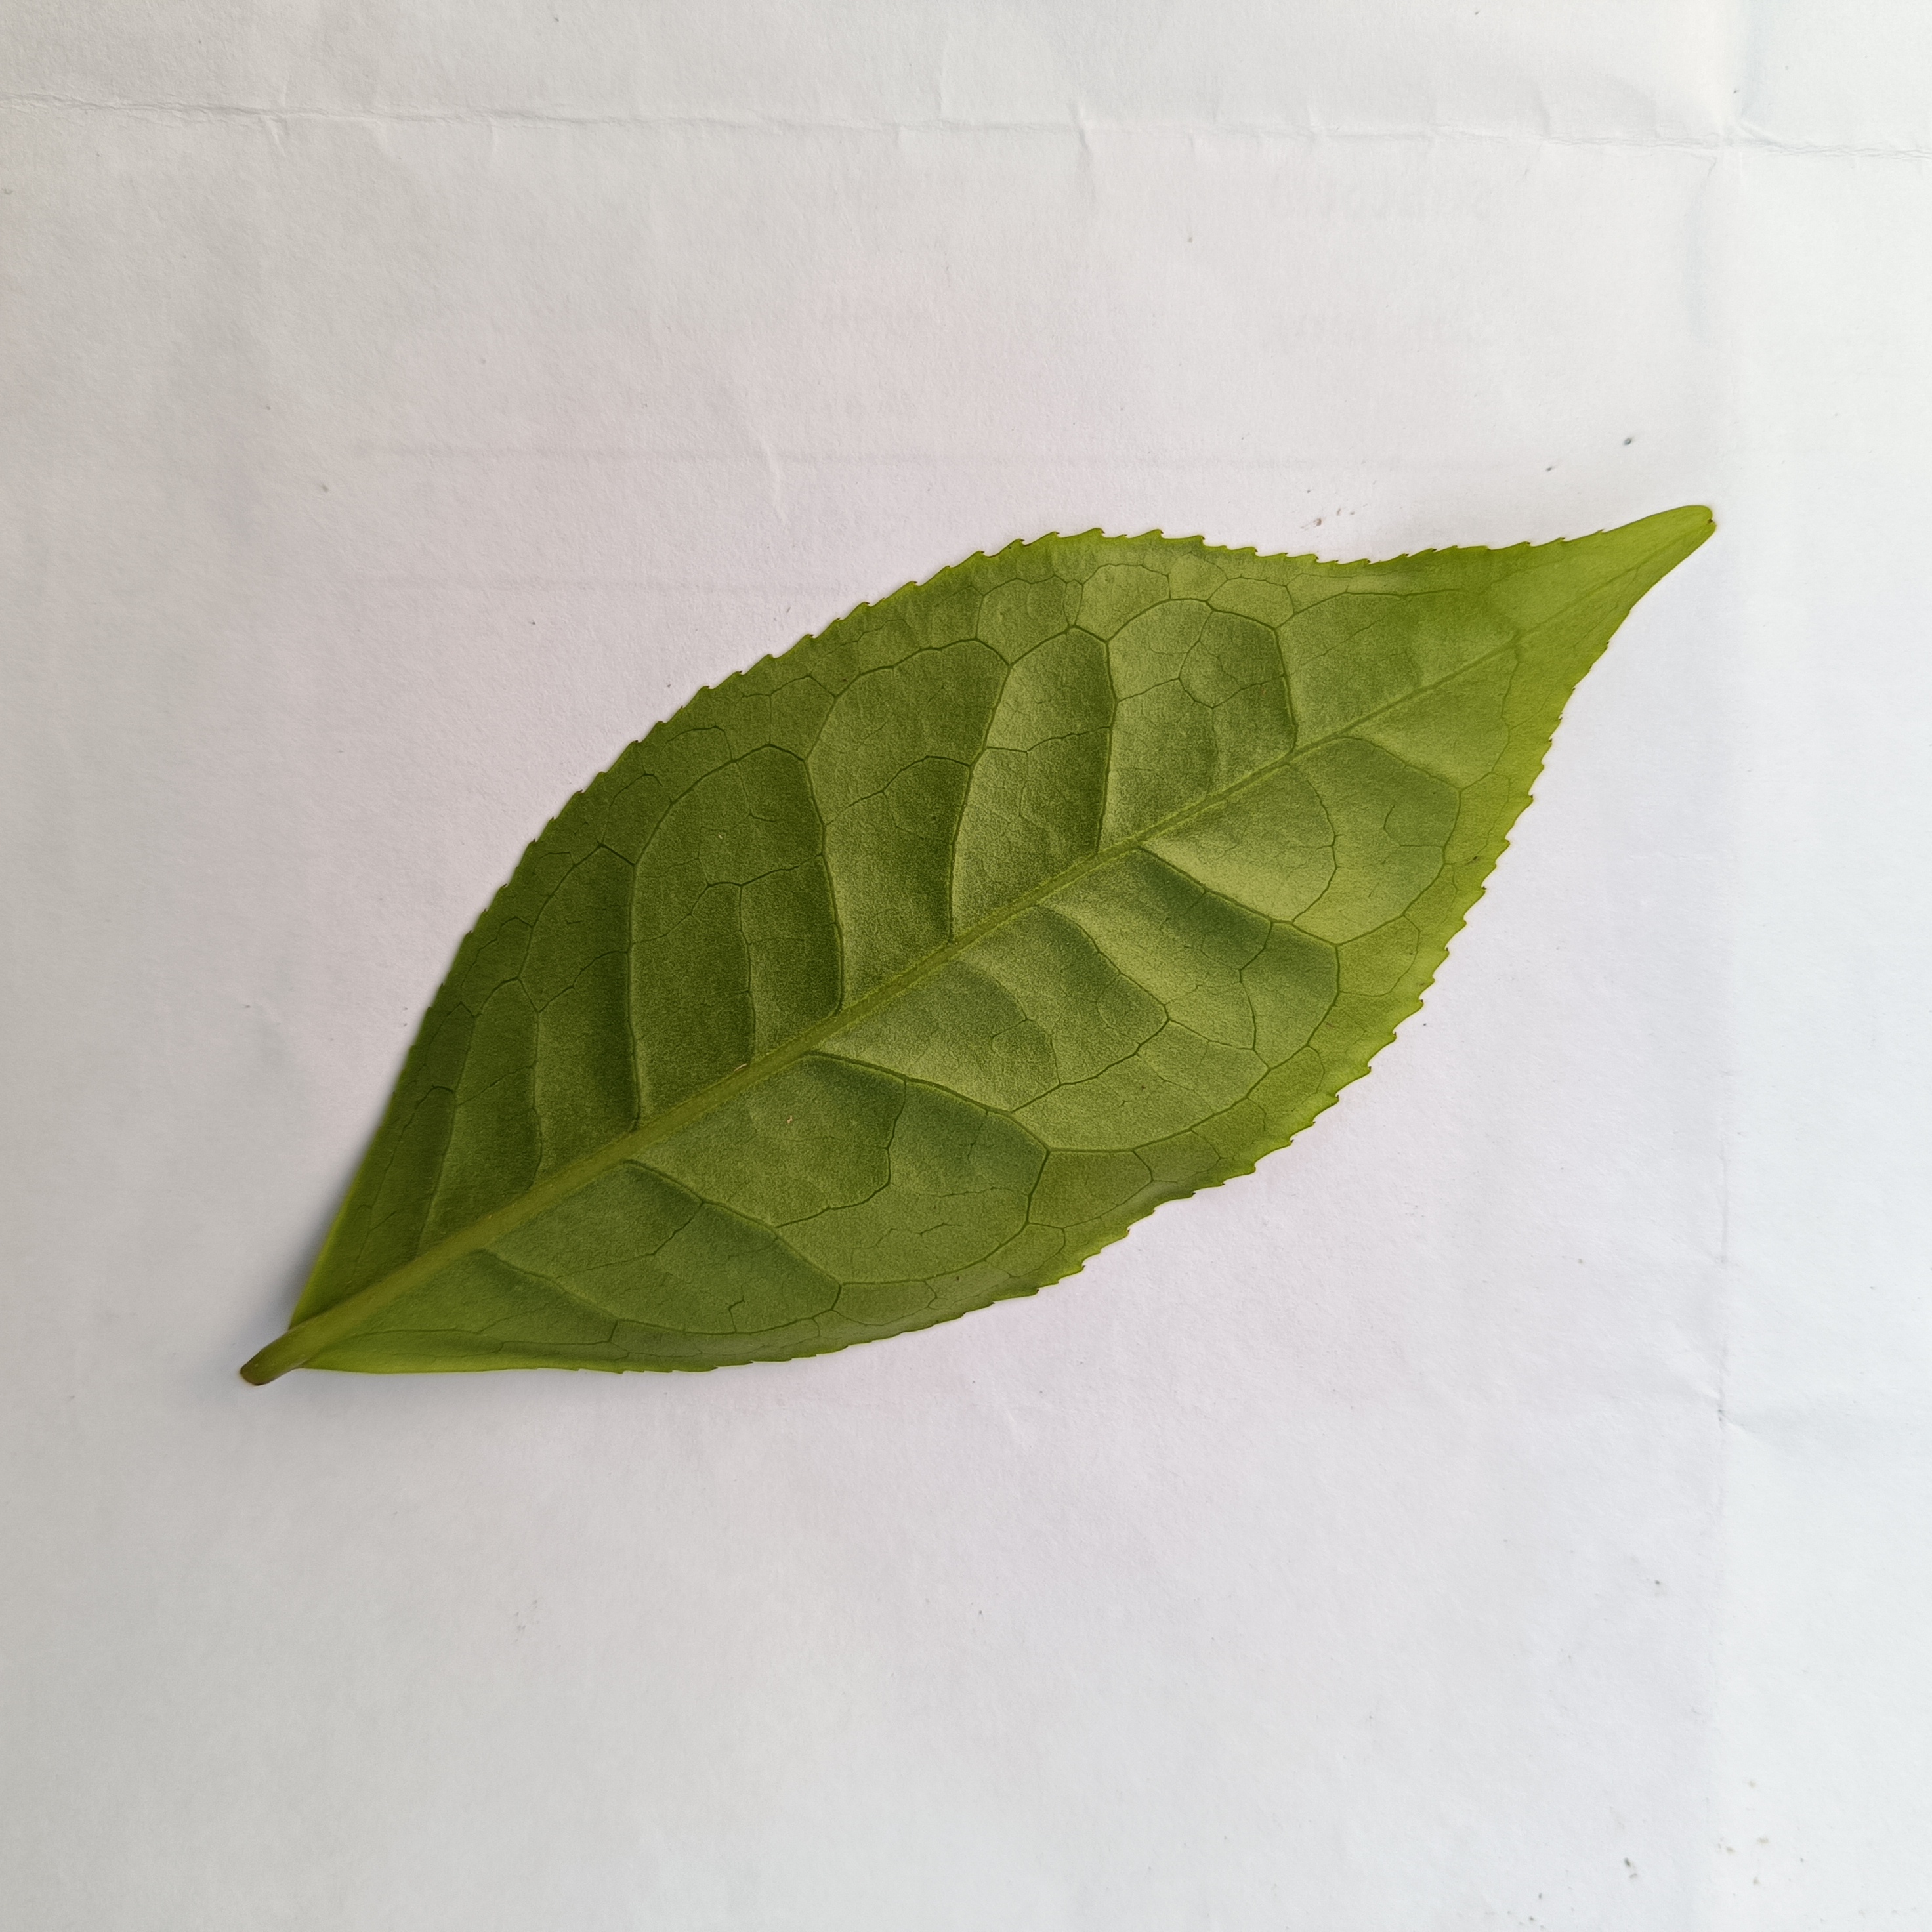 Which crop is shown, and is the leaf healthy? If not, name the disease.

tea, healthy
